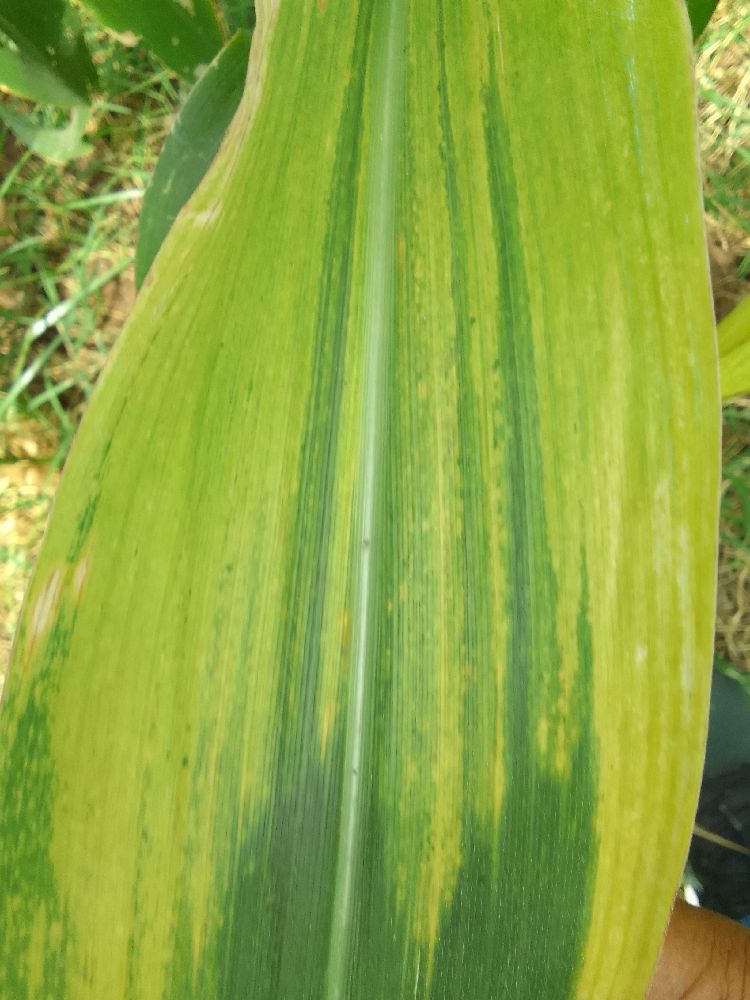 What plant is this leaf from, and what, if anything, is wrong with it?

maize, maize lethal necrosis
